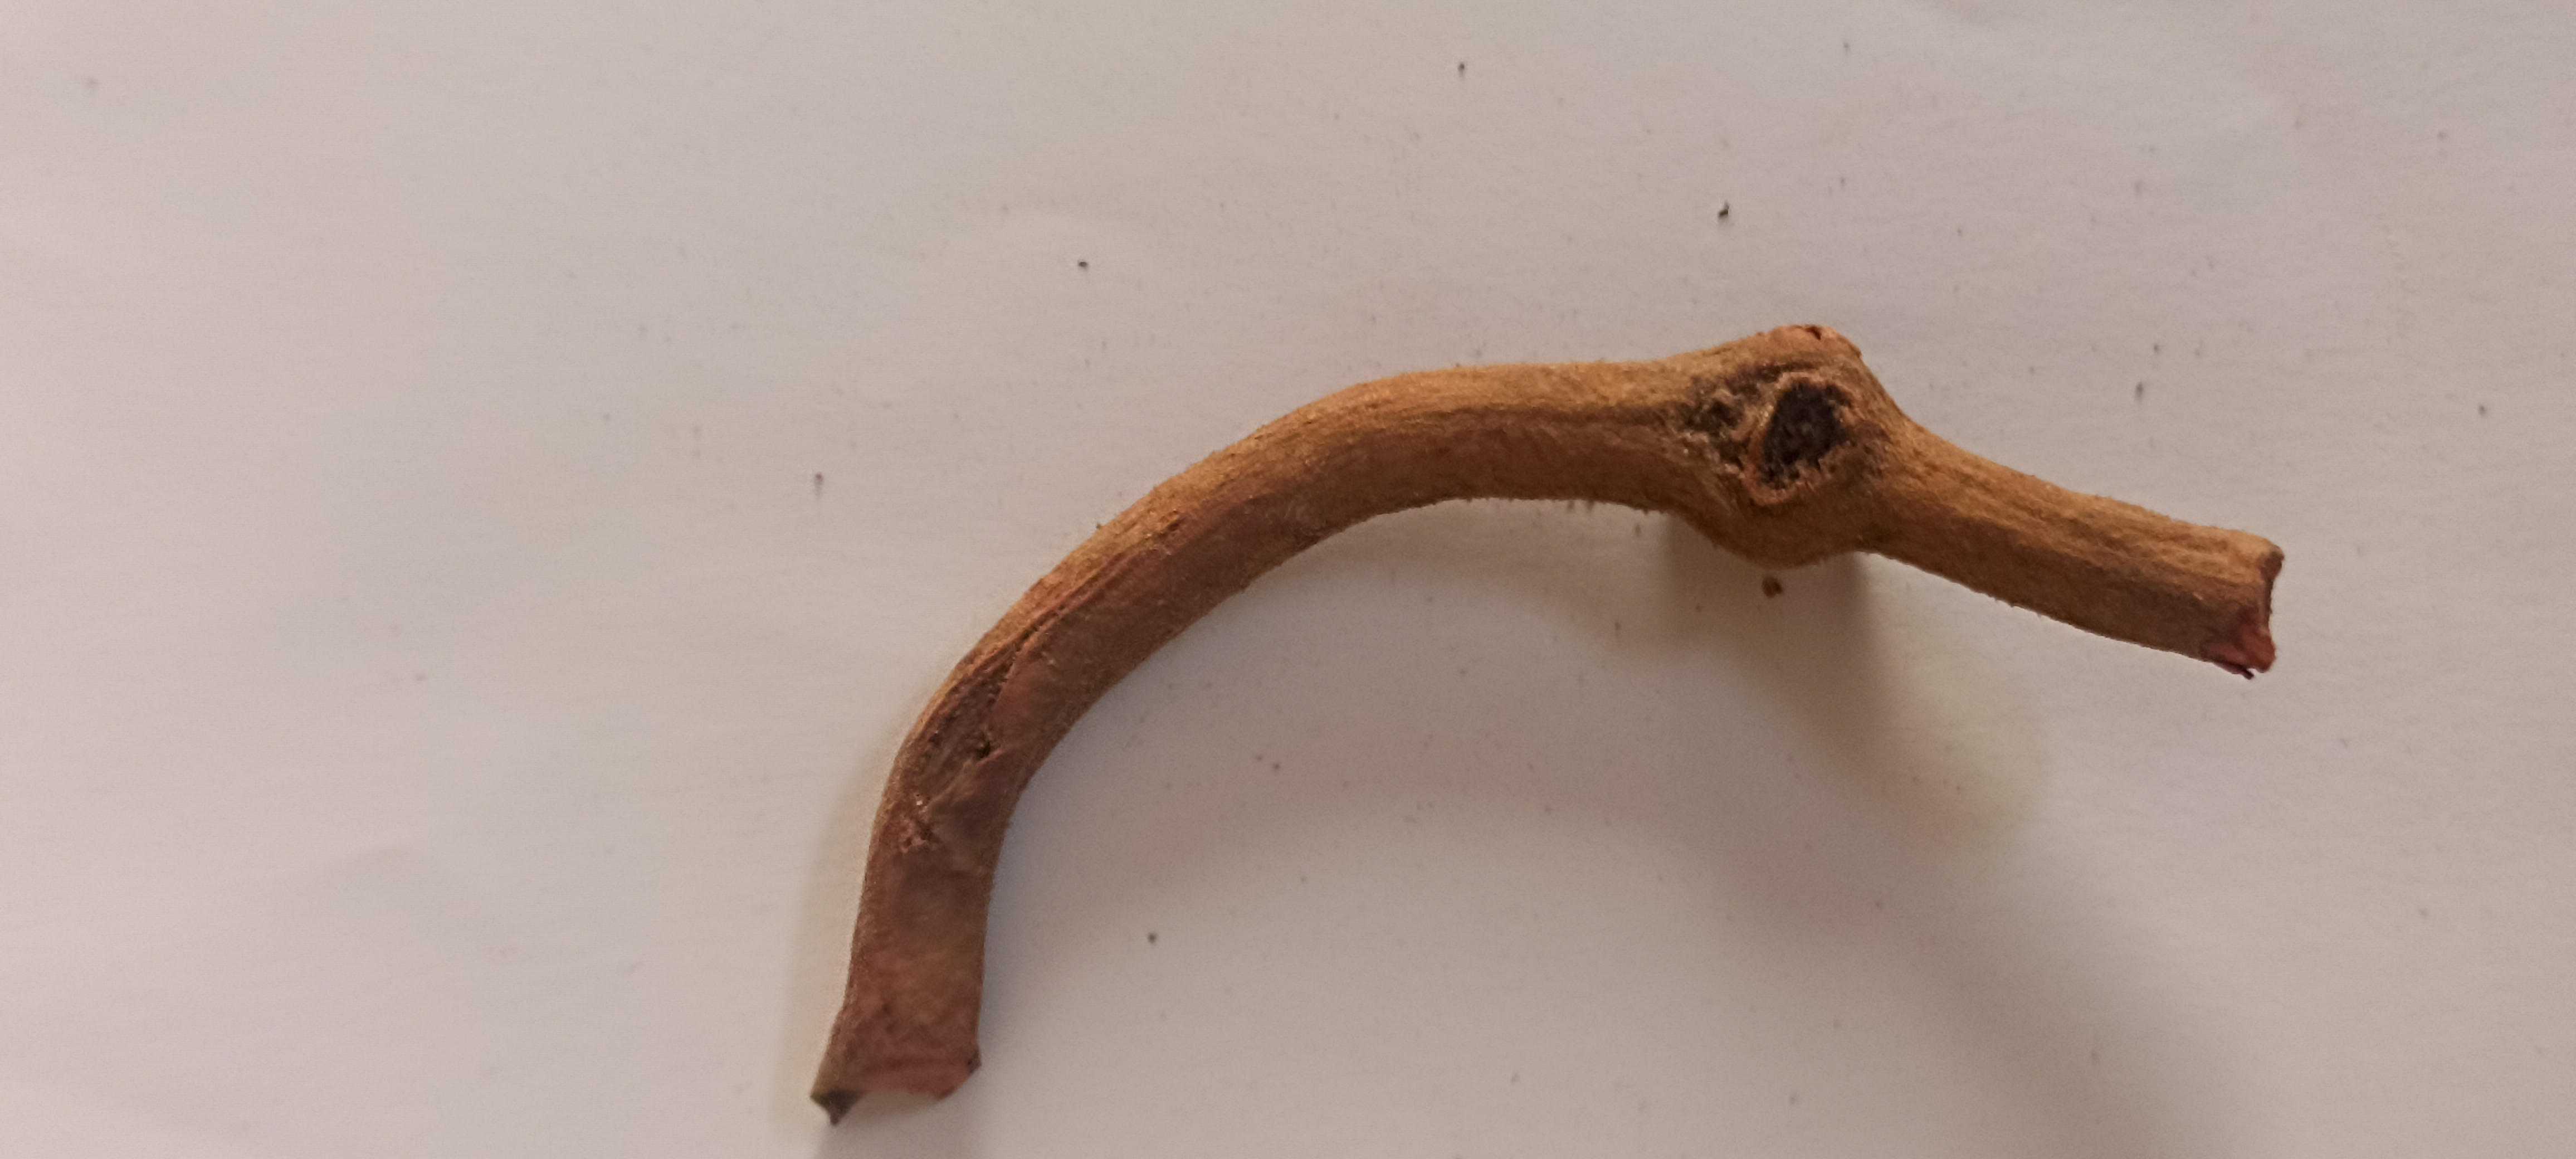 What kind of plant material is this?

manjistha
